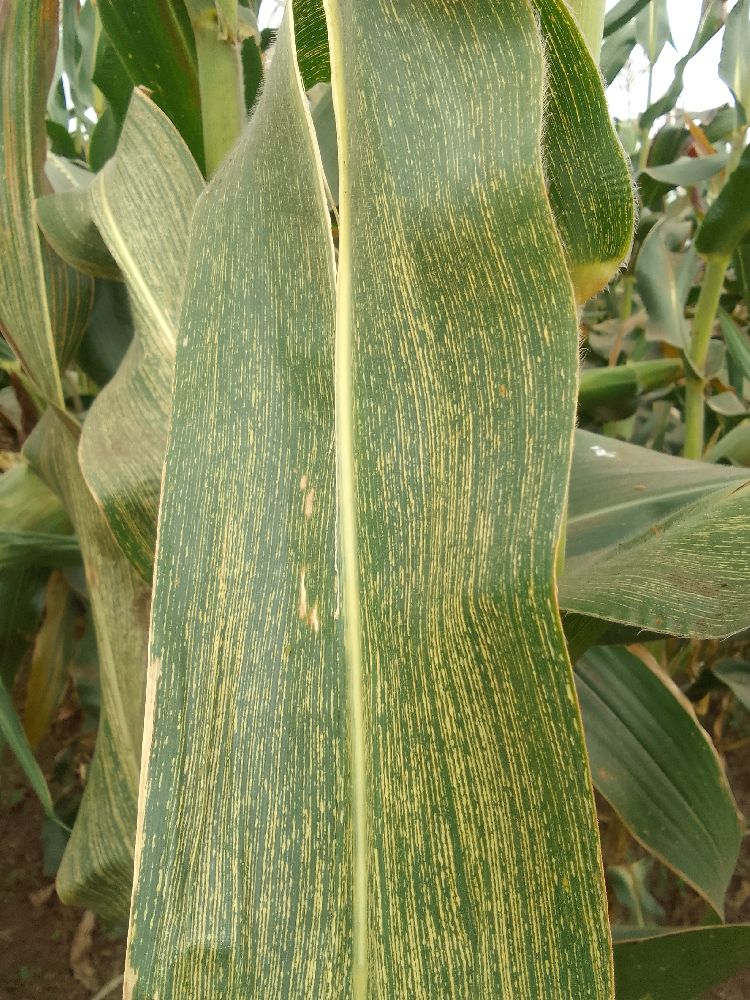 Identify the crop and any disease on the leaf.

maize, maize streak virus
